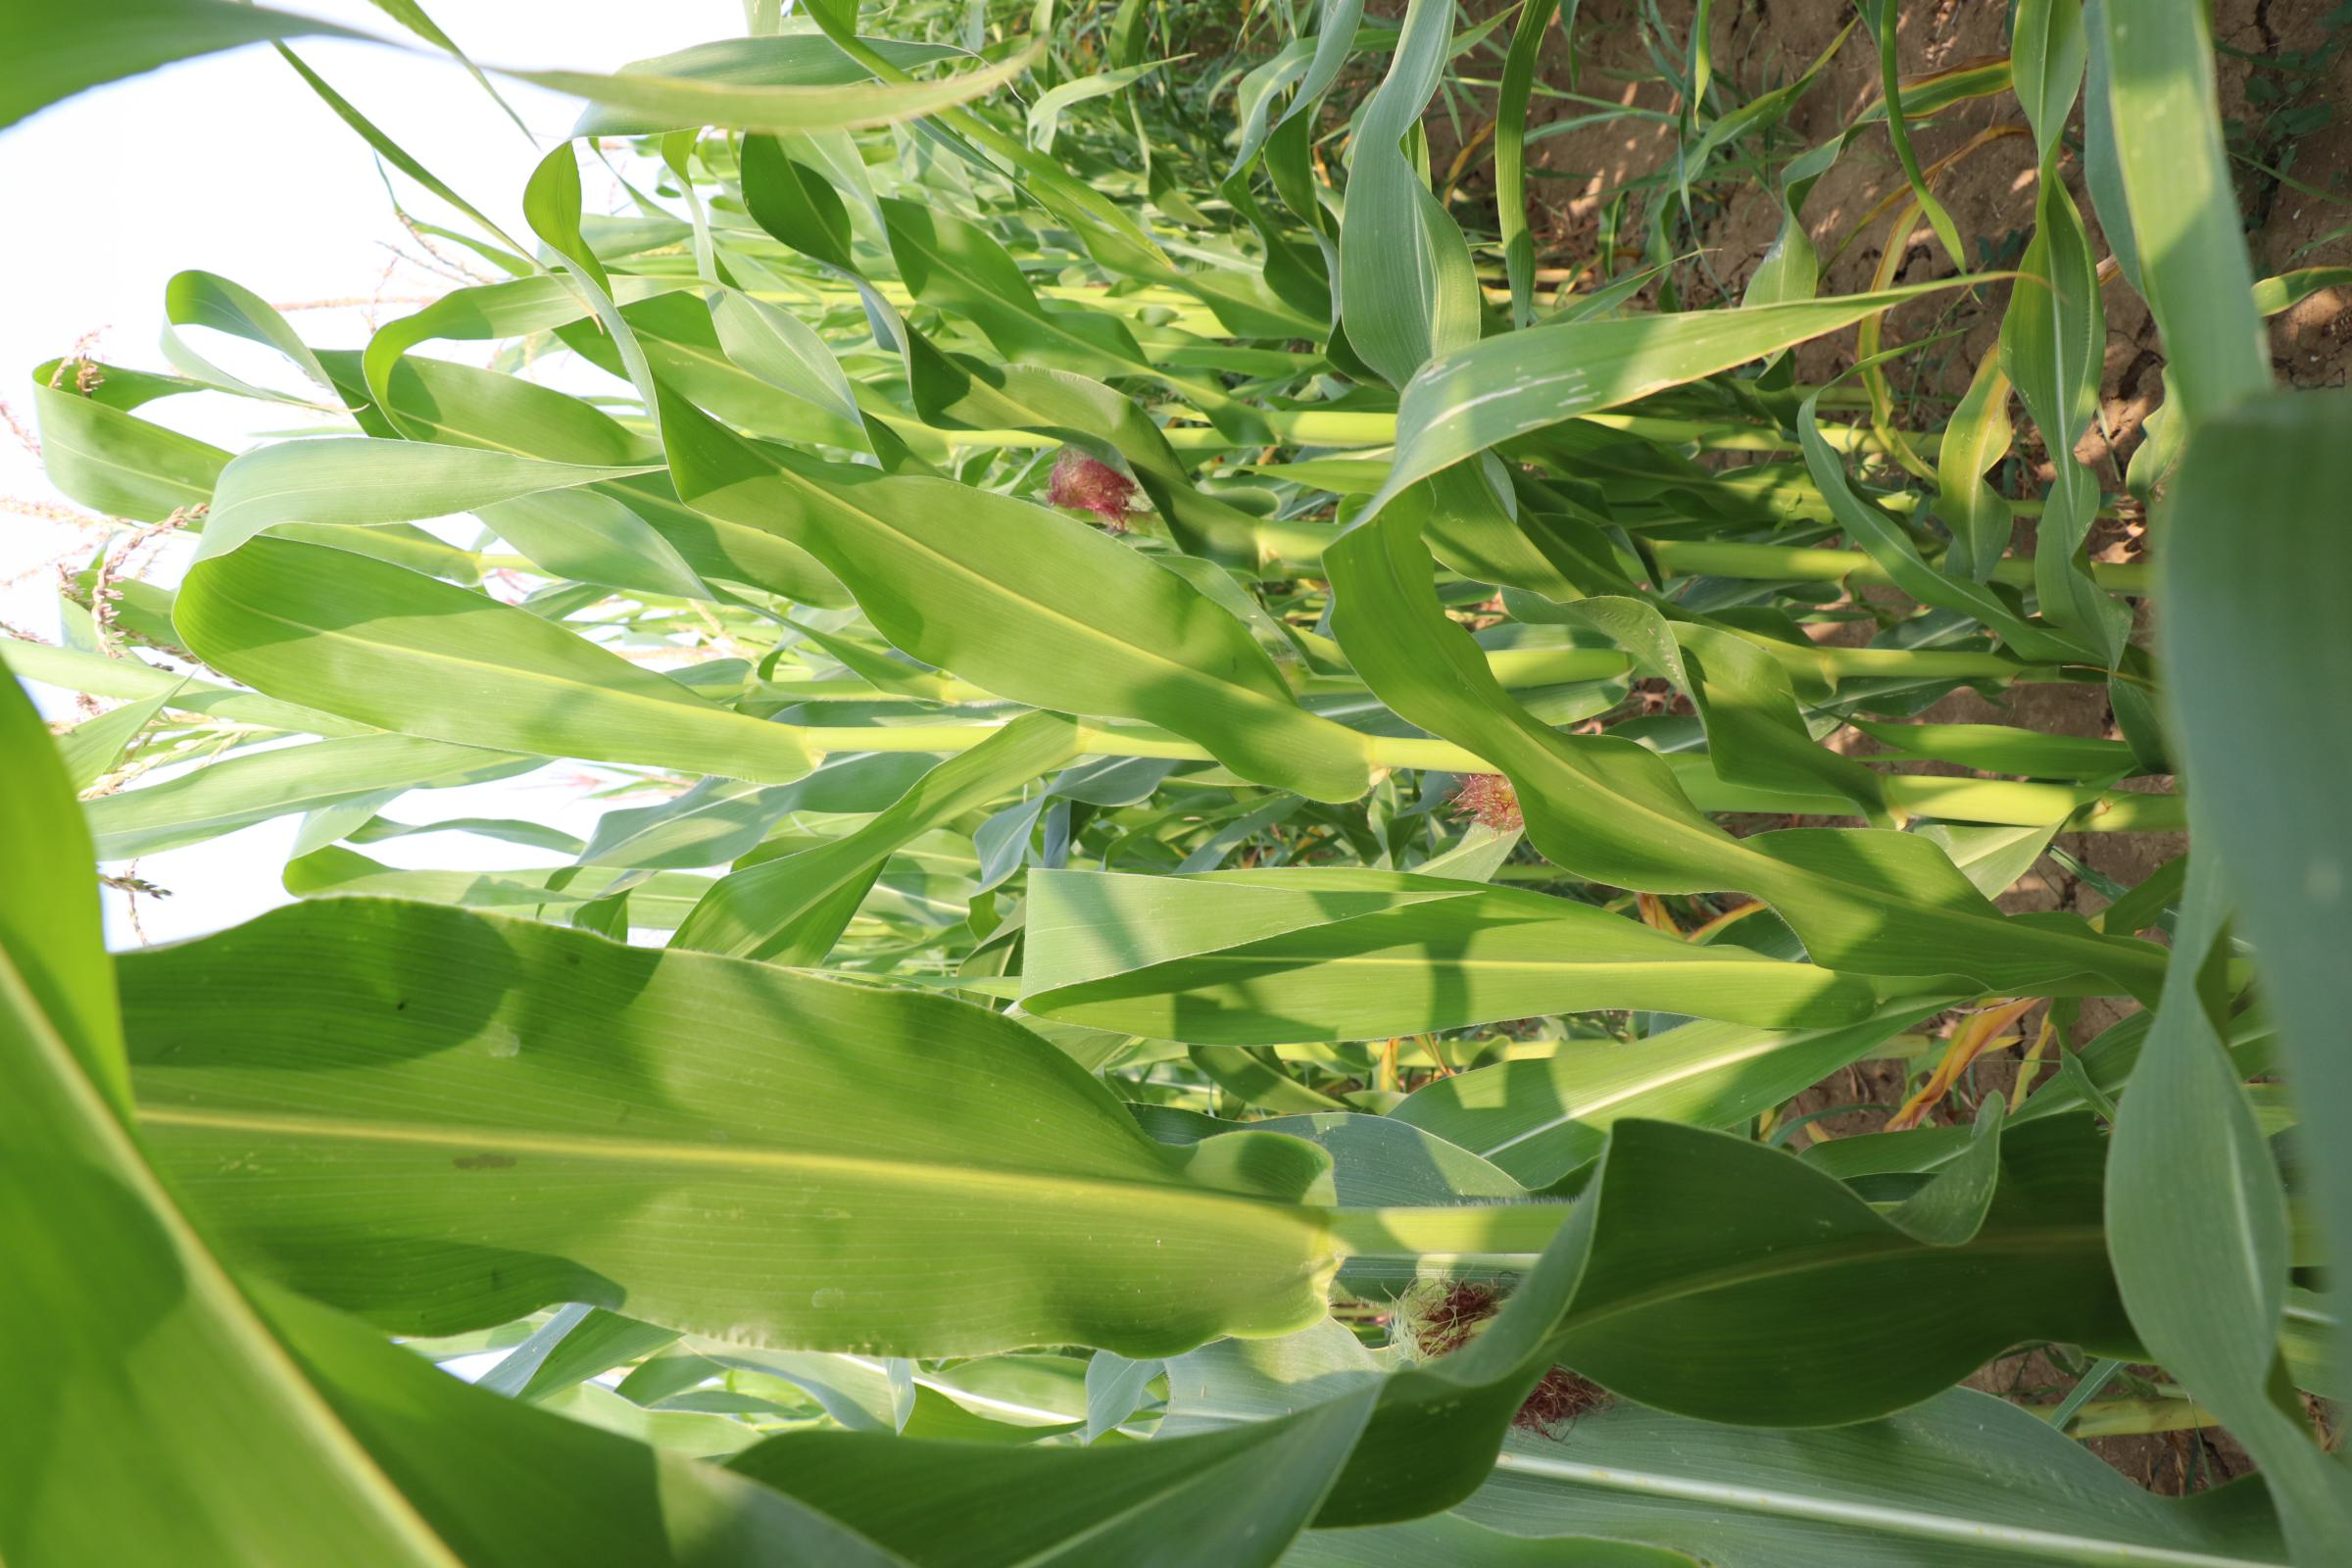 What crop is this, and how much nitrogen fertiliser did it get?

maize, no added nitrogen
